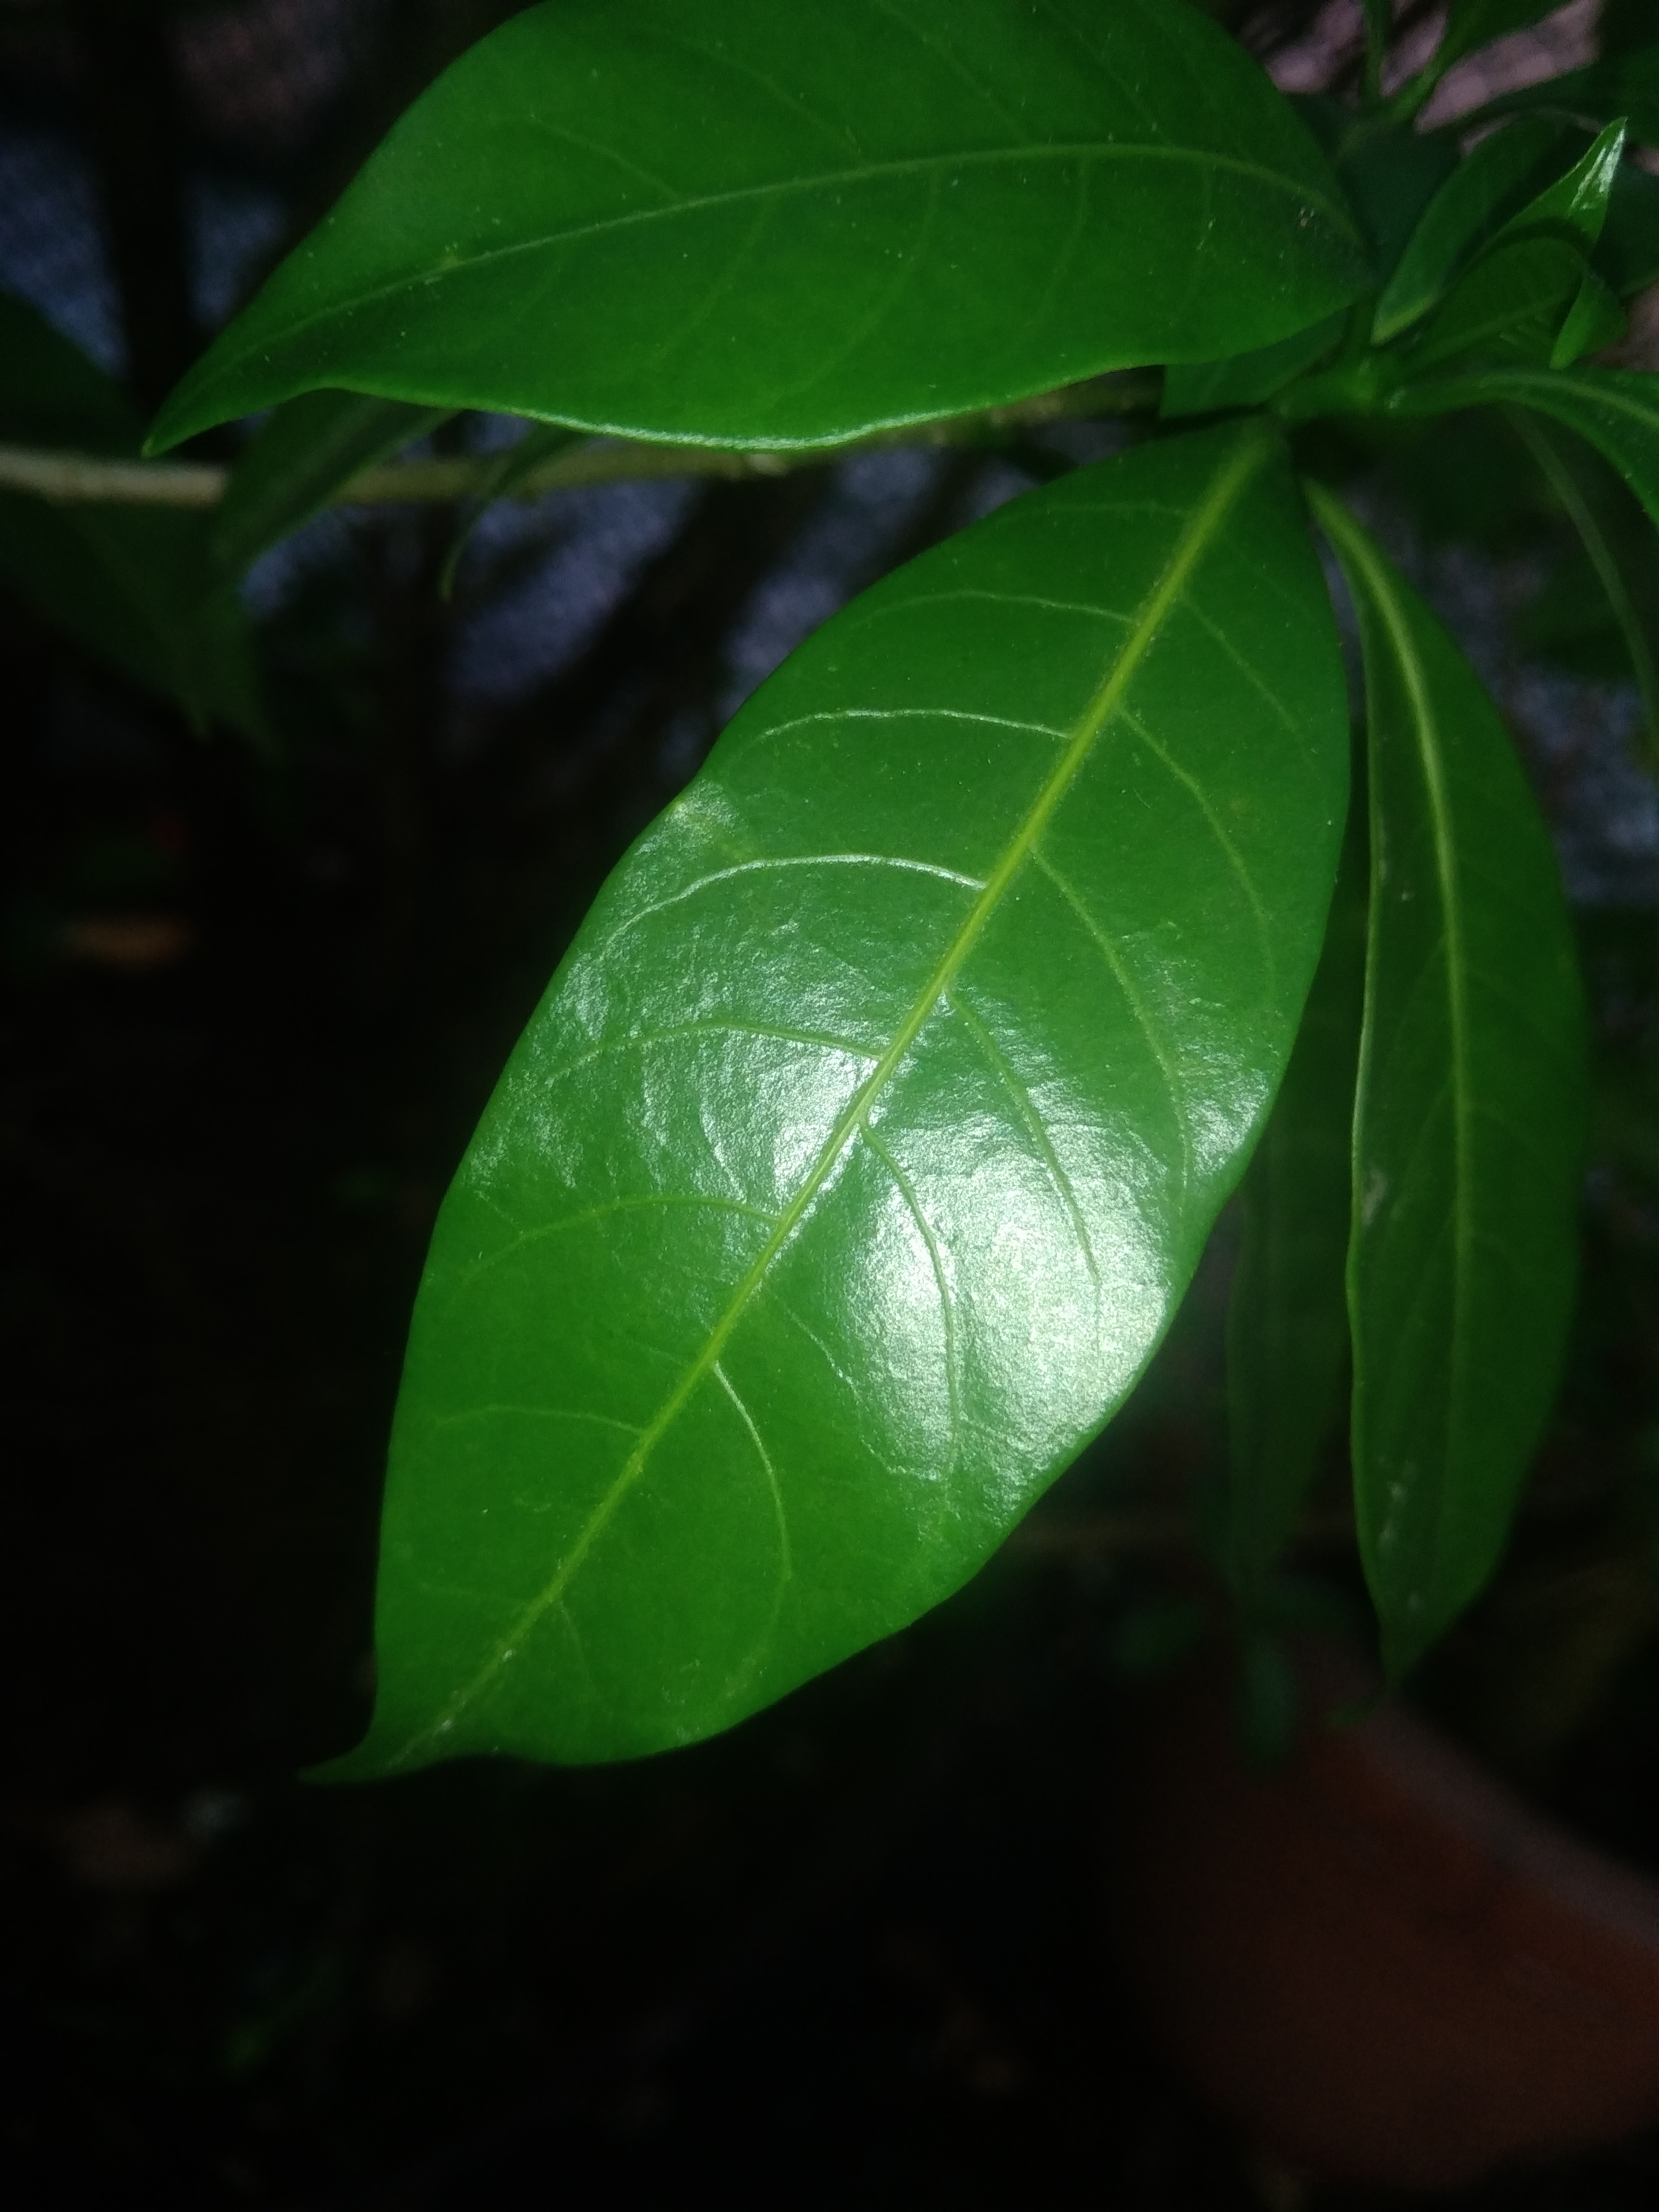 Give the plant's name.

togor
